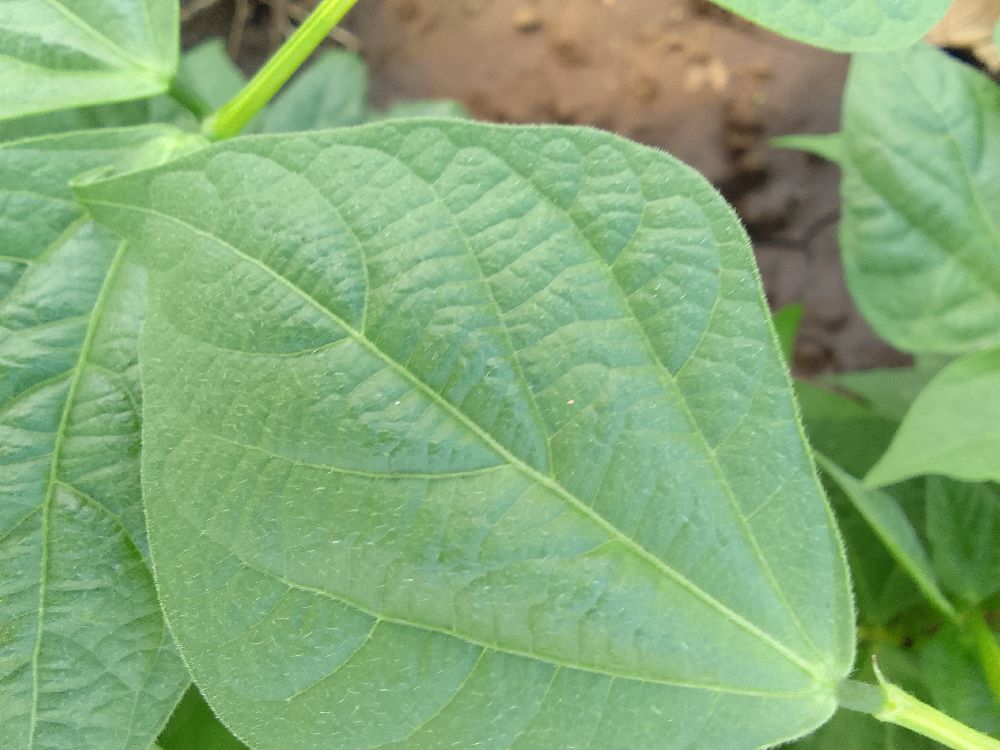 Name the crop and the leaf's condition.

common bean, healthy
